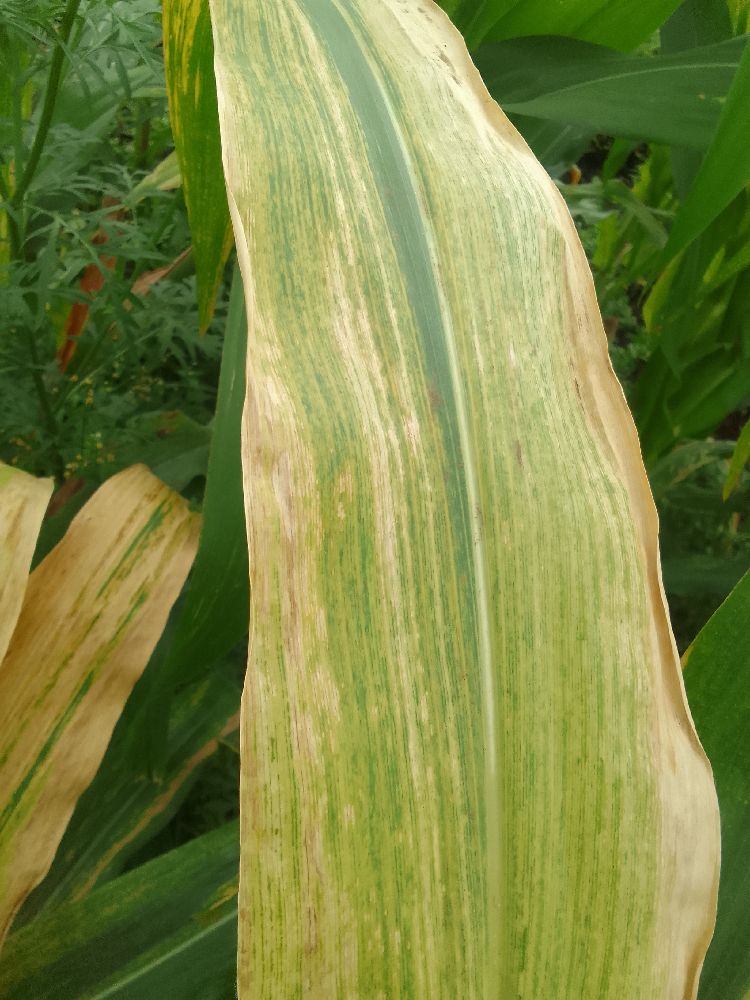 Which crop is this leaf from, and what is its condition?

maize, maize lethal necrosis
